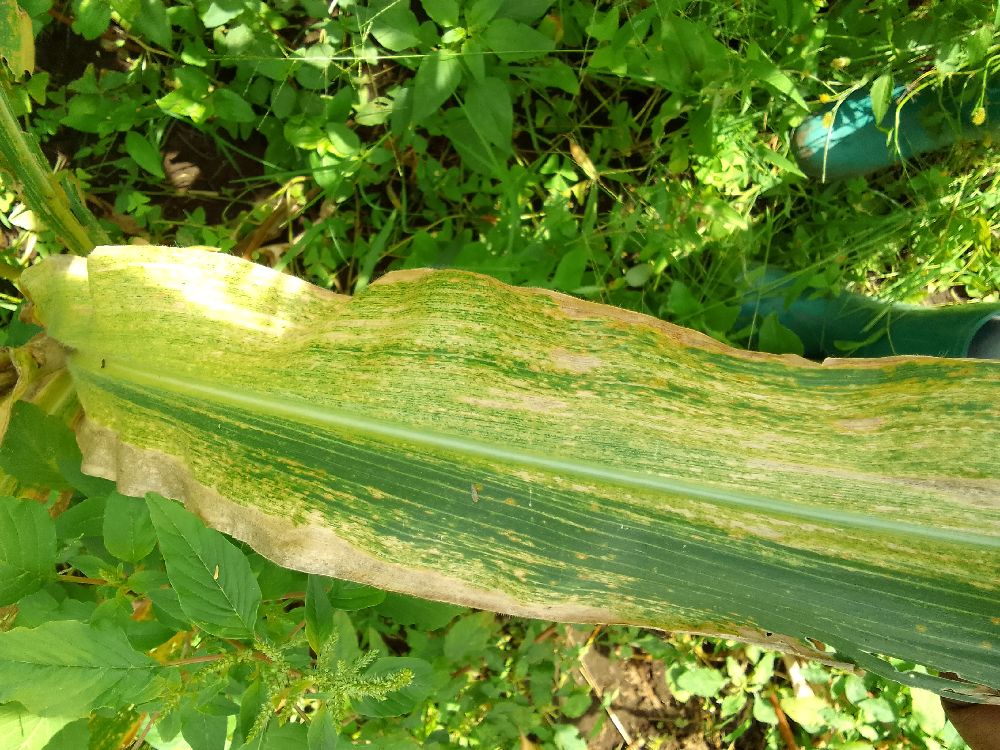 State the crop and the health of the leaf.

maize, maize lethal necrosis
